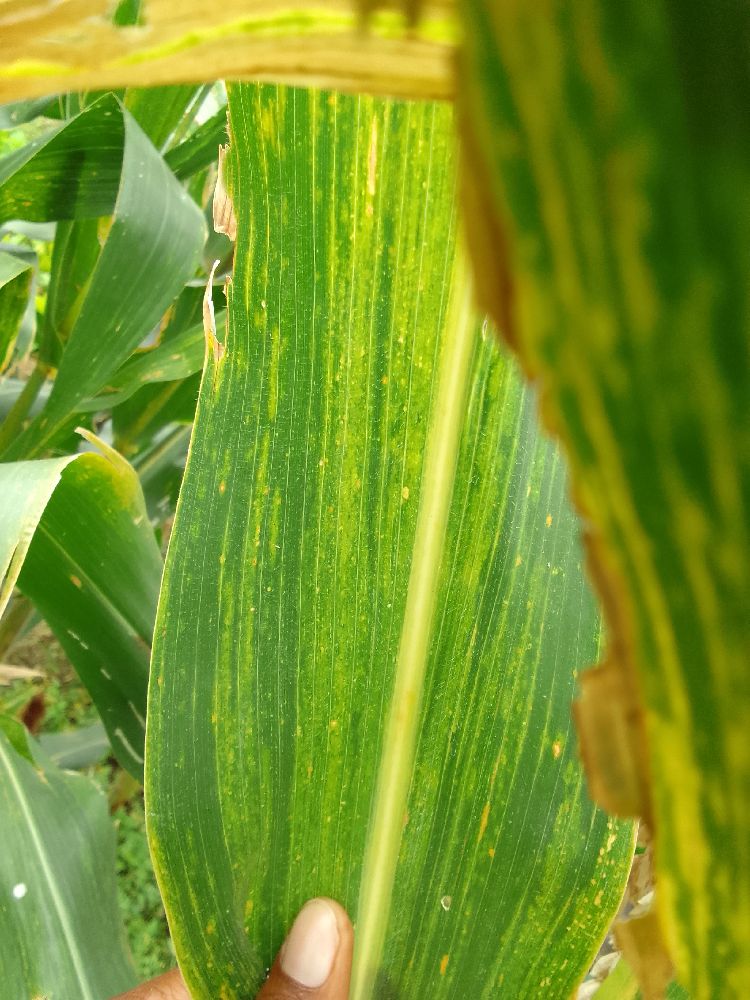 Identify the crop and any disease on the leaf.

maize, maize lethal necrosis
